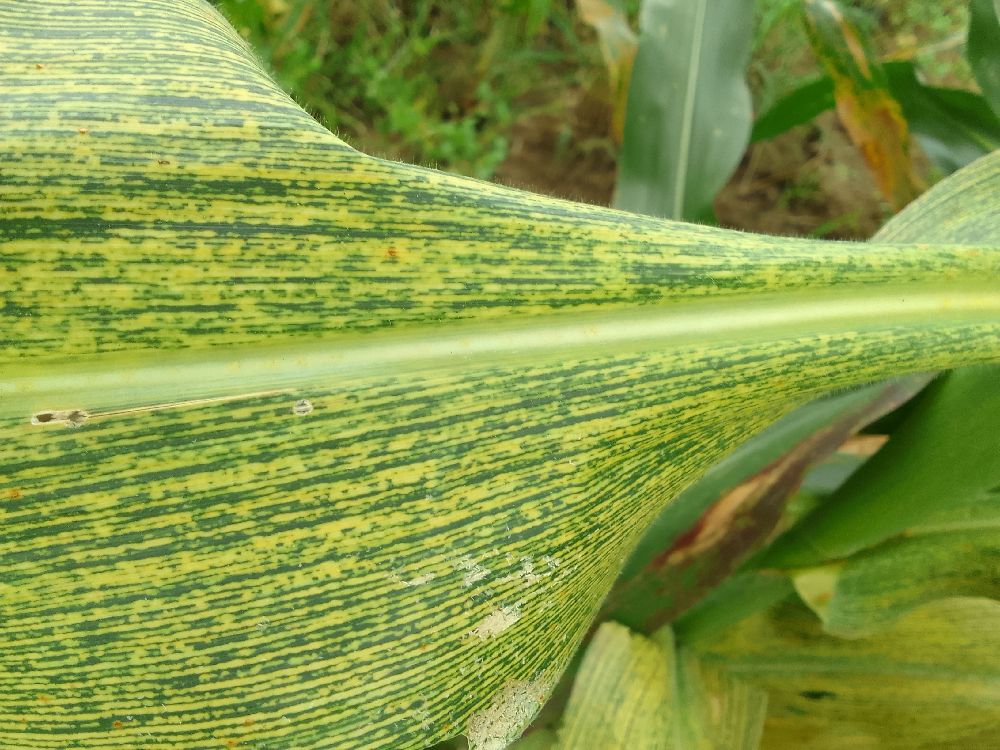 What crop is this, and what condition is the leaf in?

maize, maize streak virus
